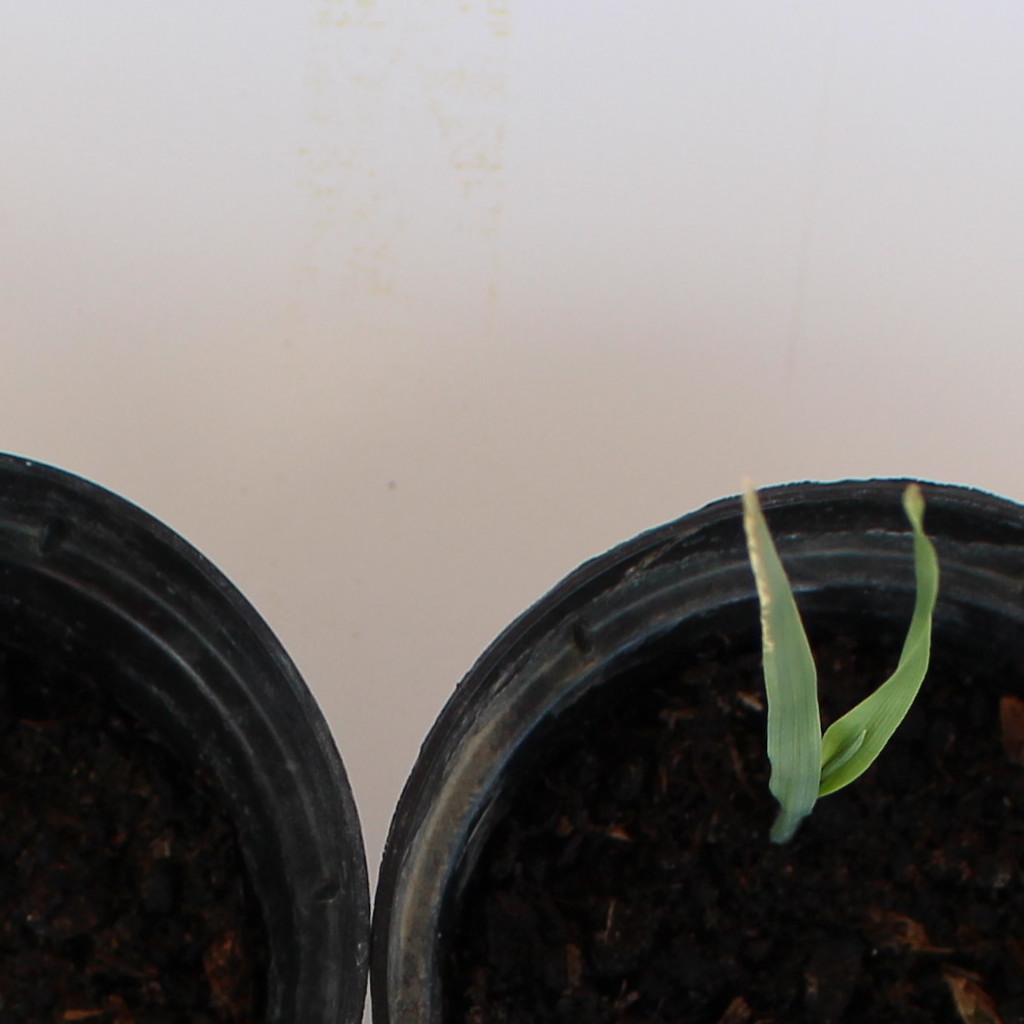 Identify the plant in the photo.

Avena sterilis
